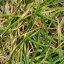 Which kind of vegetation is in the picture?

grass
